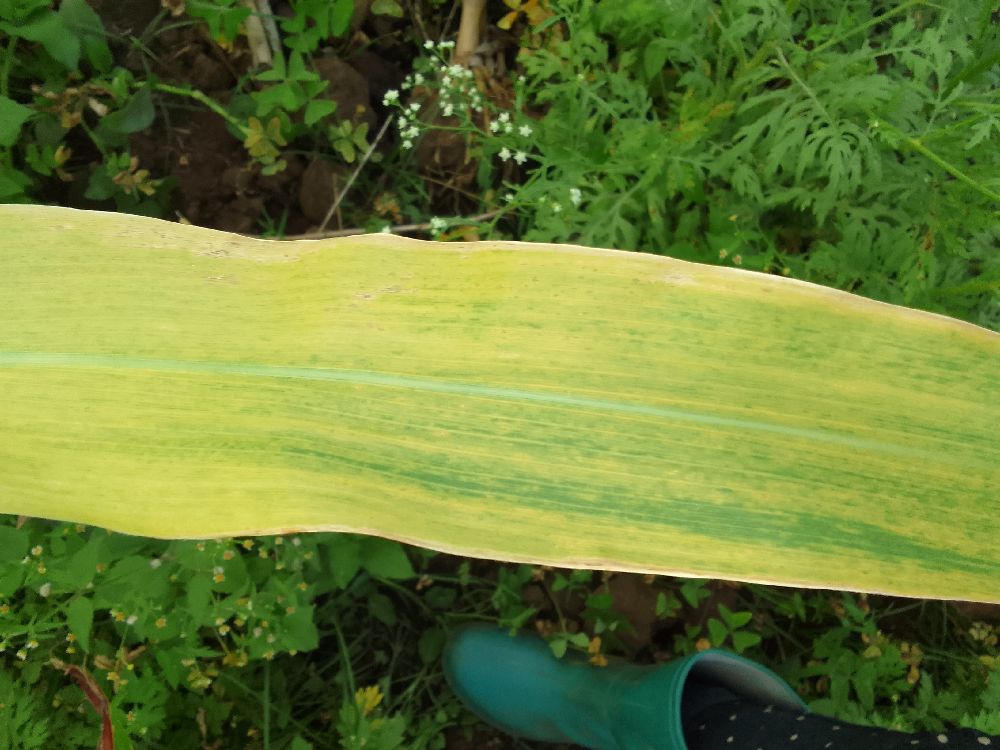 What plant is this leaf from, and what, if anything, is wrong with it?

maize, maize lethal necrosis
